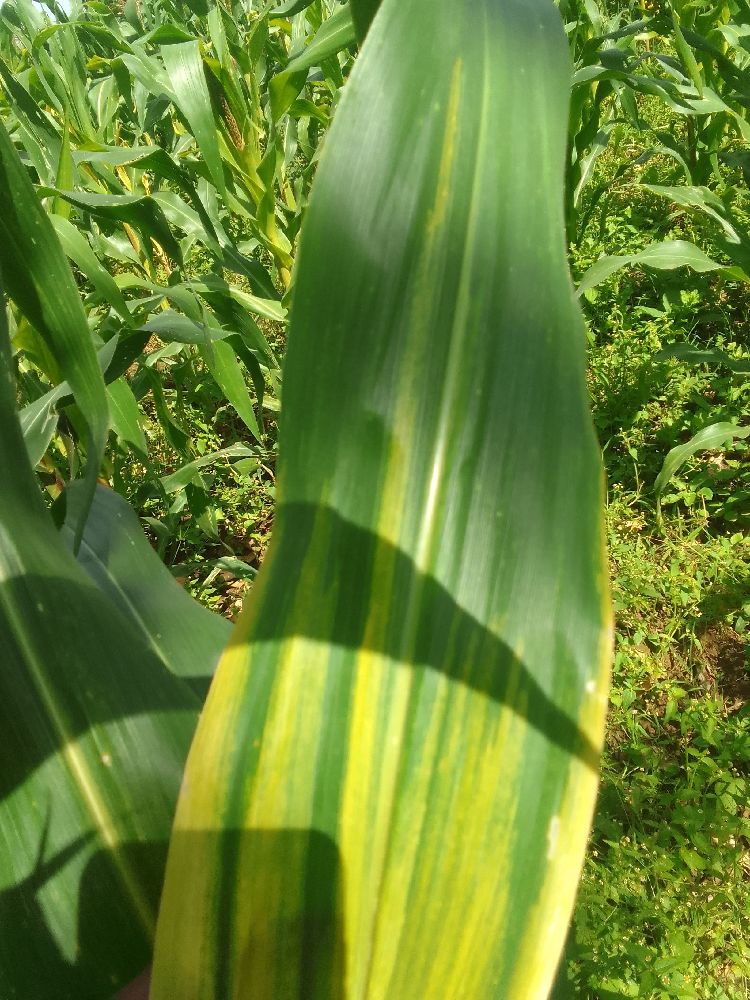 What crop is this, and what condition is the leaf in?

maize, maize lethal necrosis
